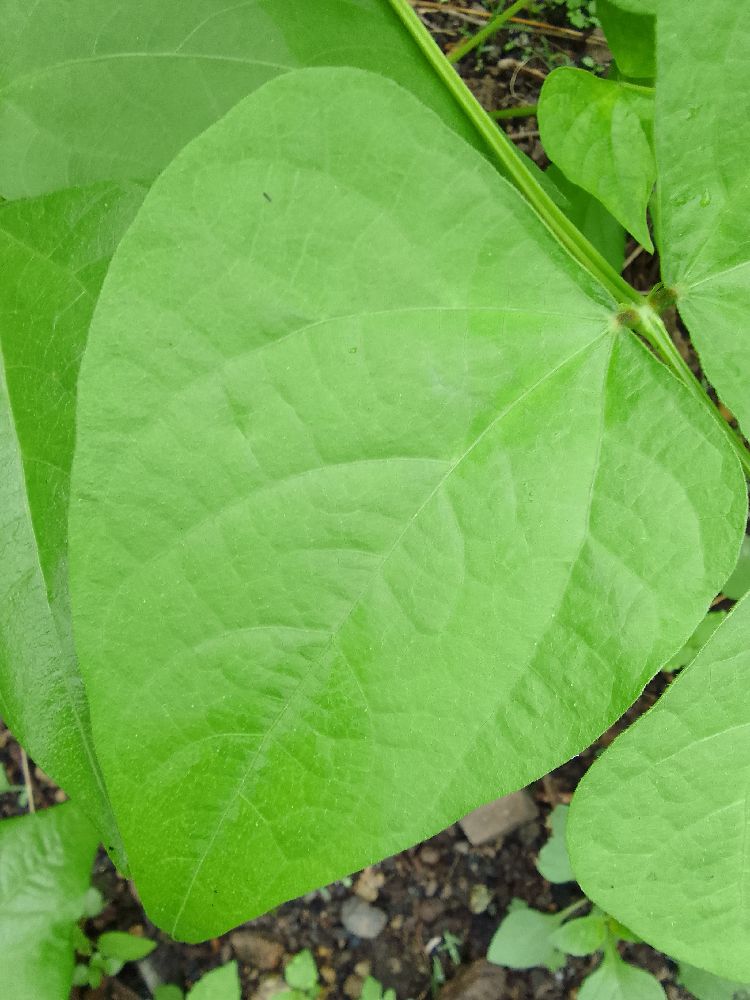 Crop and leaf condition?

common bean, healthy
